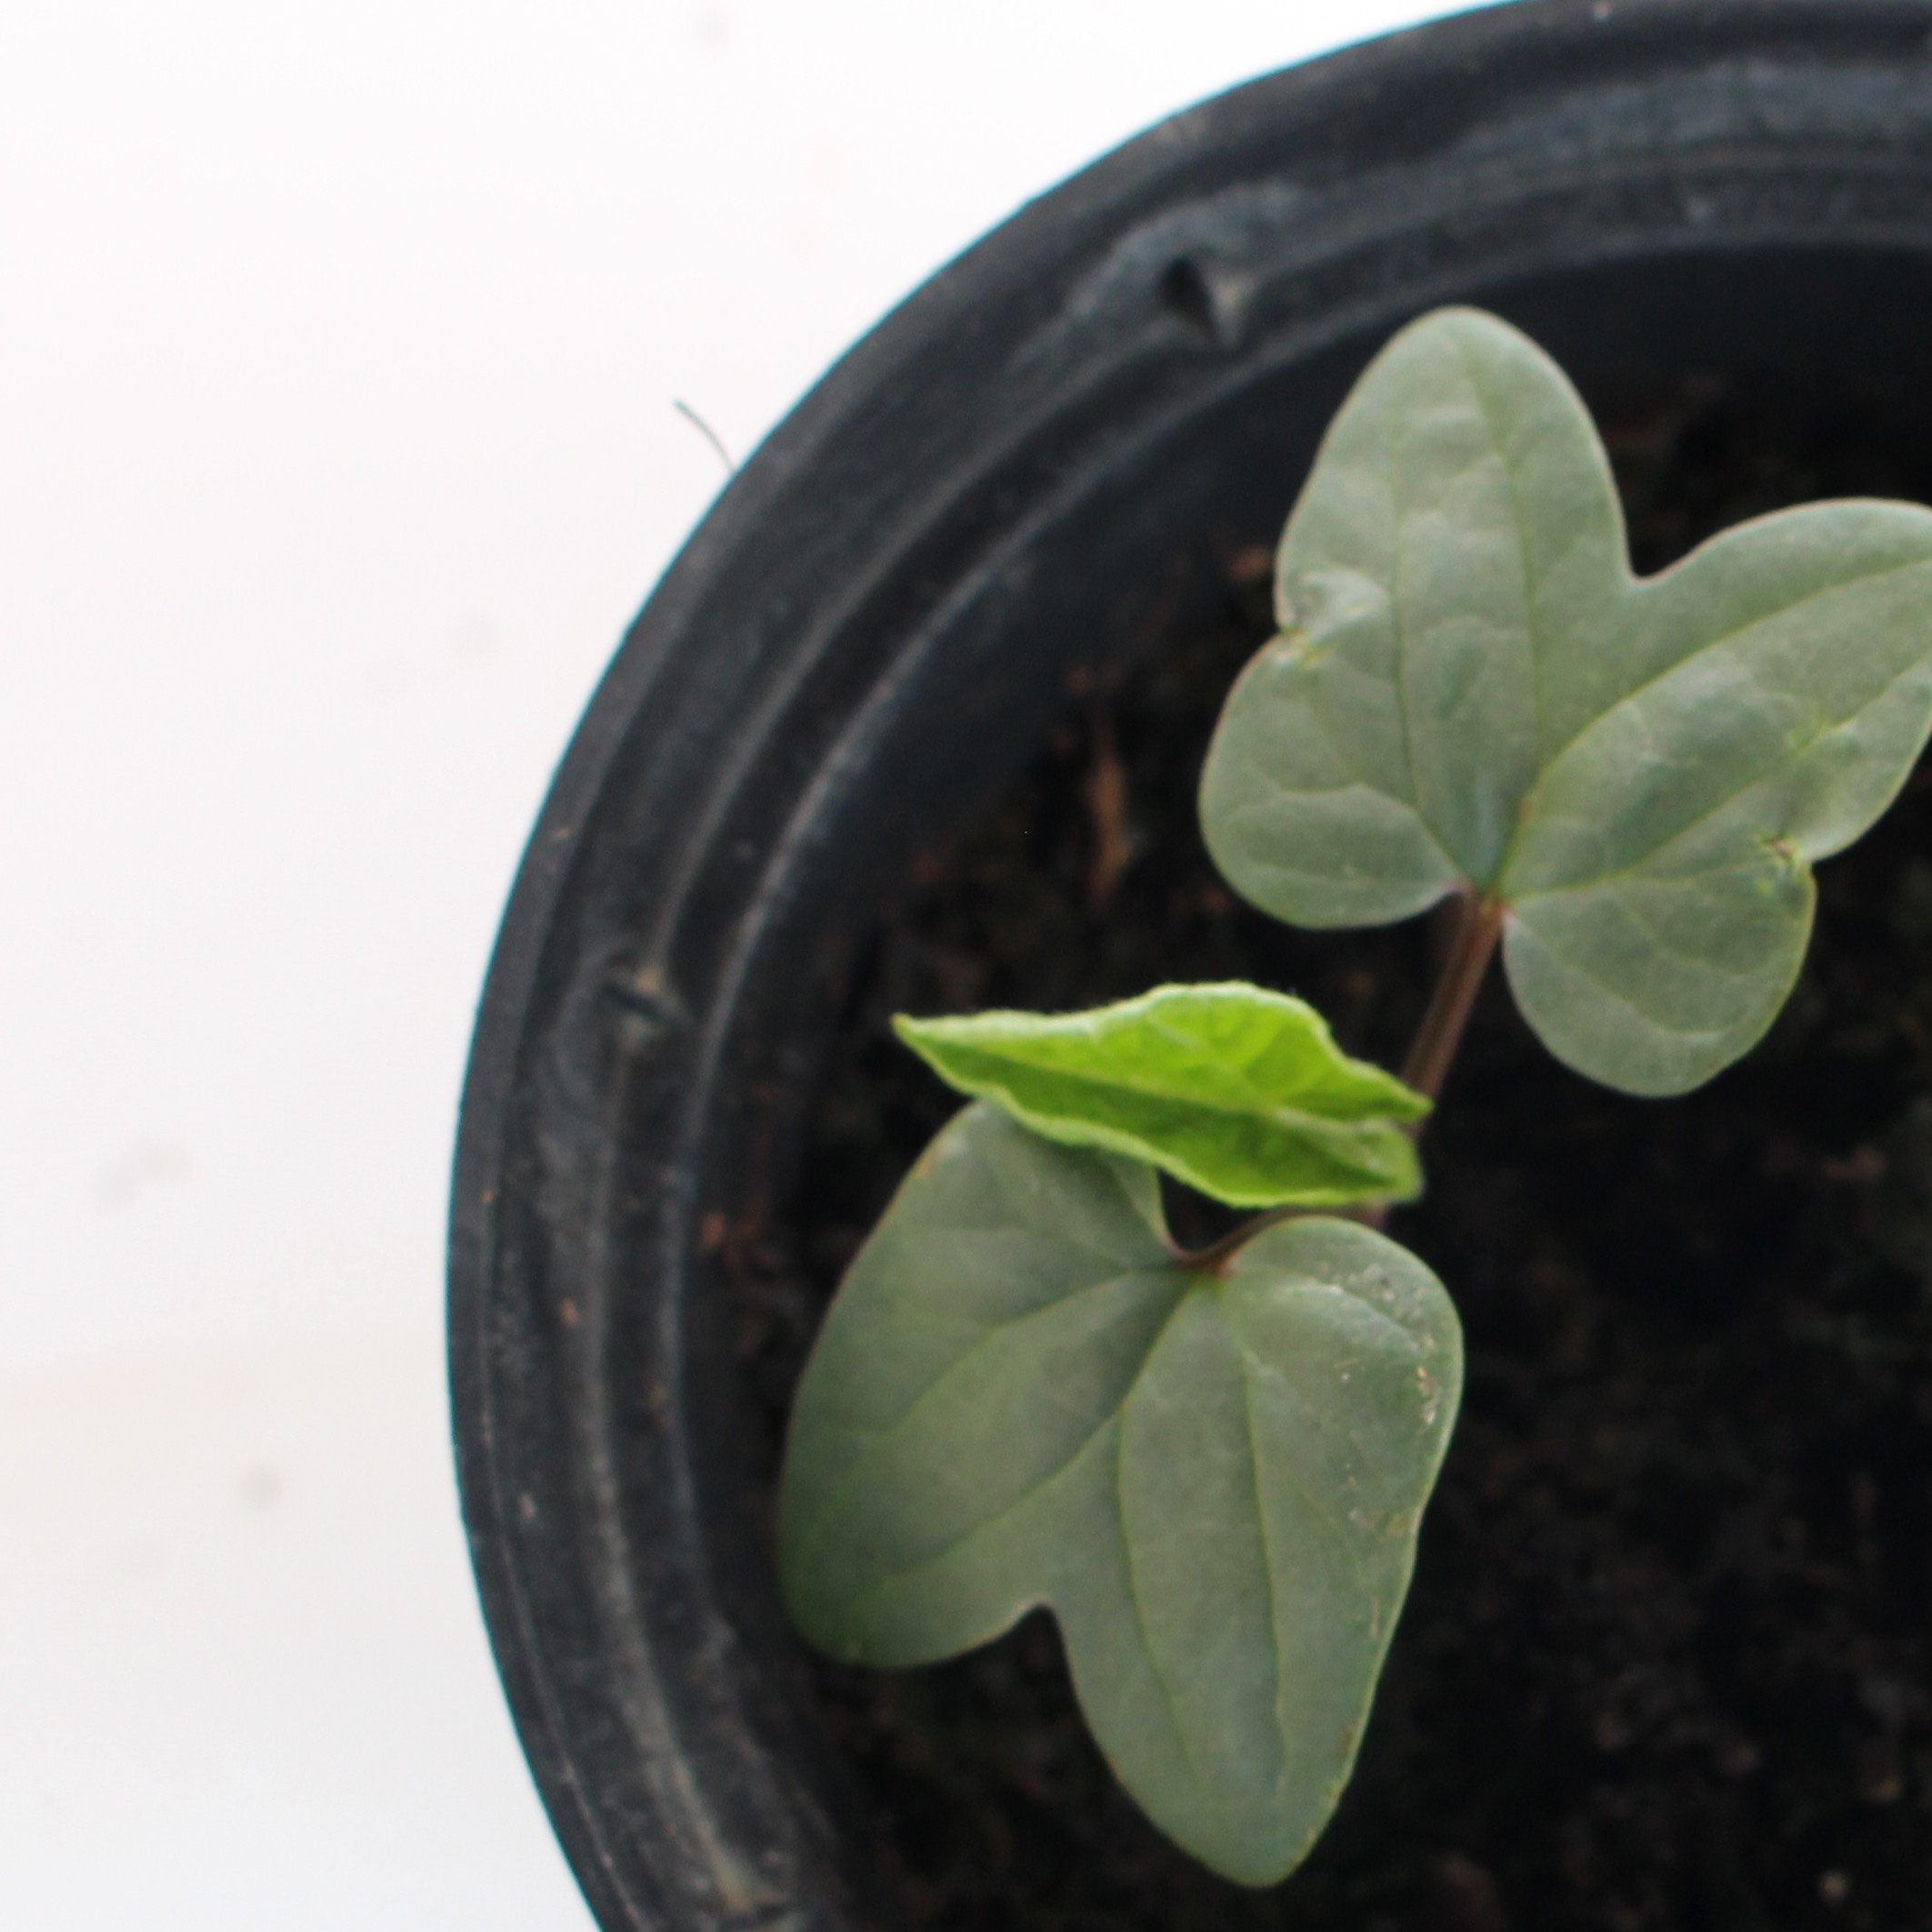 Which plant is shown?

Convolvulus arvensis
